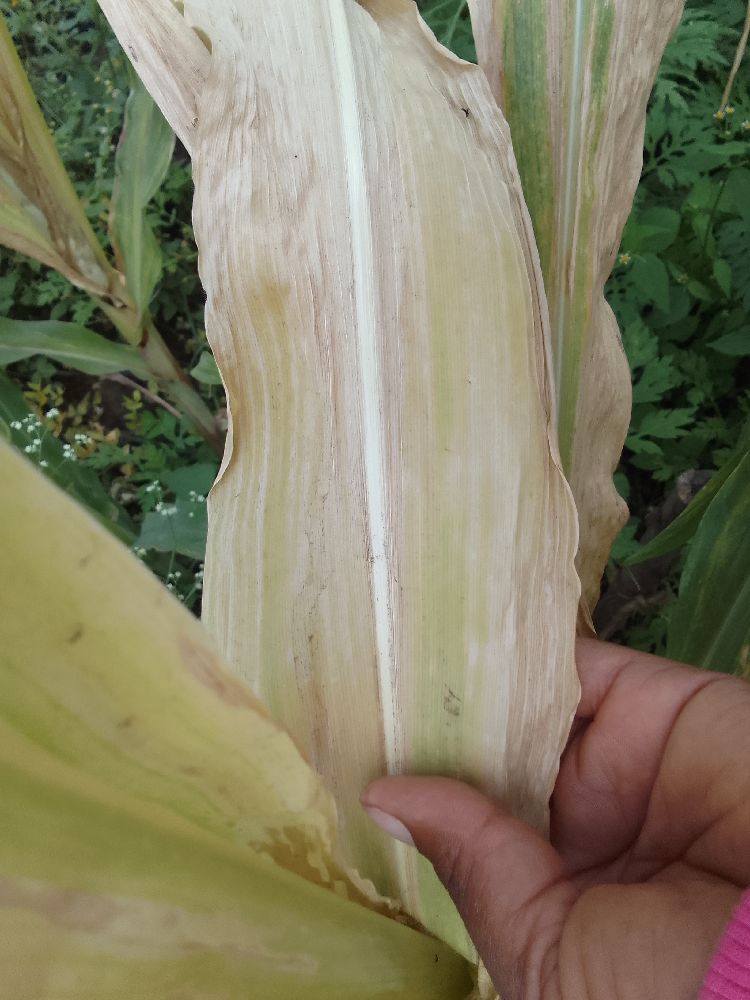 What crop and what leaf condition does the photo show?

maize, maize lethal necrosis
